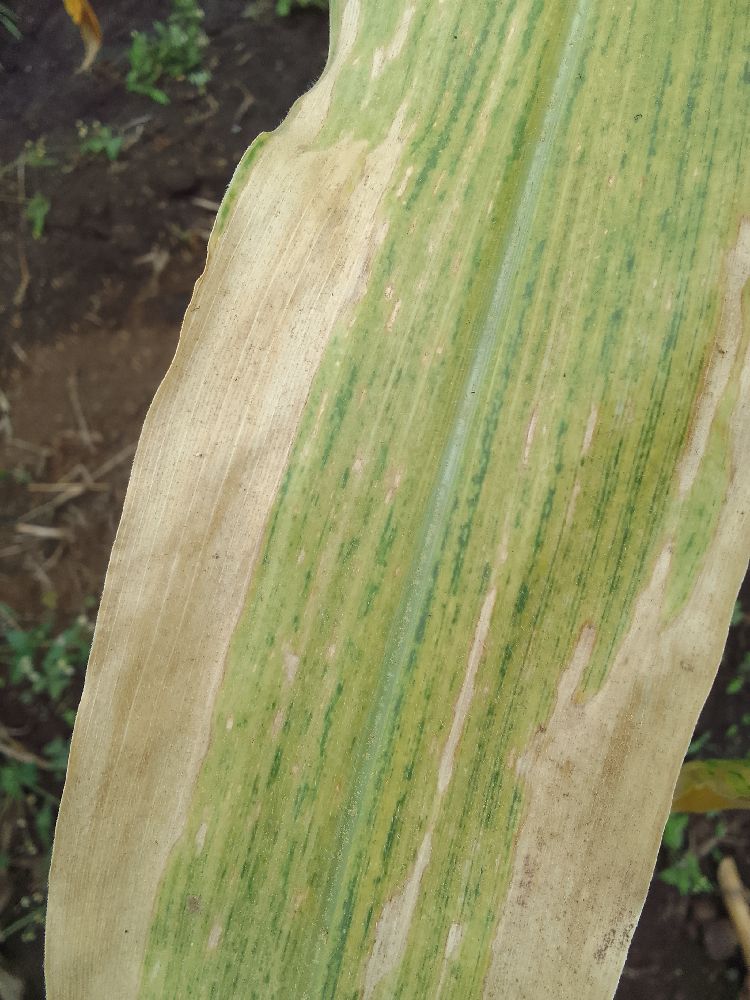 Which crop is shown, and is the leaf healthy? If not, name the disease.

maize, maize lethal necrosis
